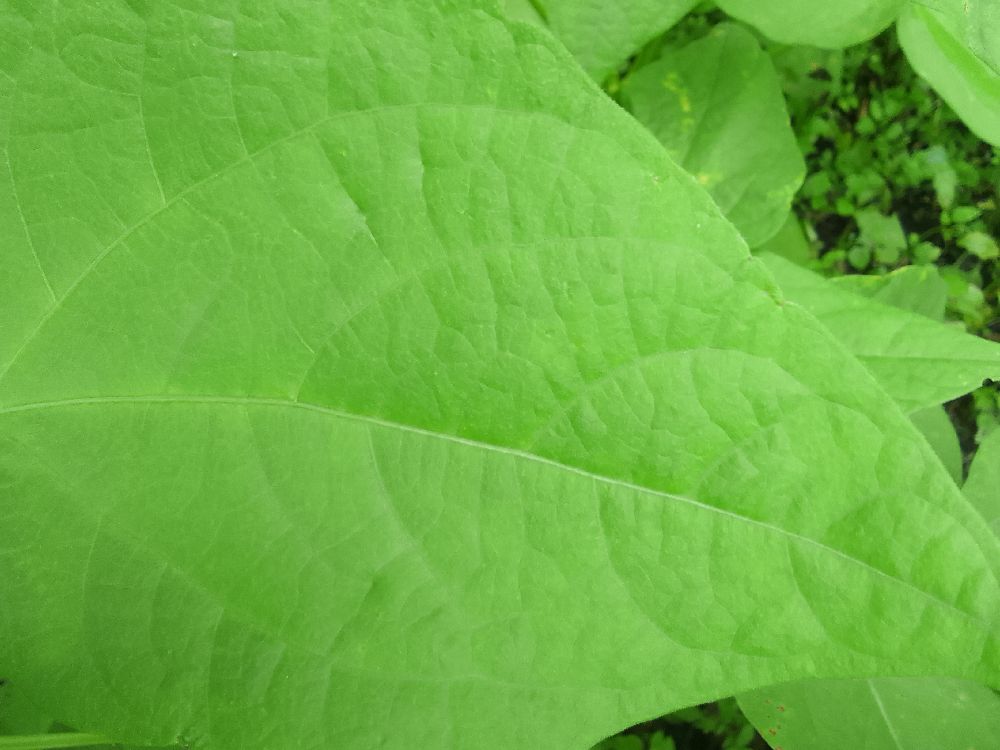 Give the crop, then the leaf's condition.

common bean, healthy
